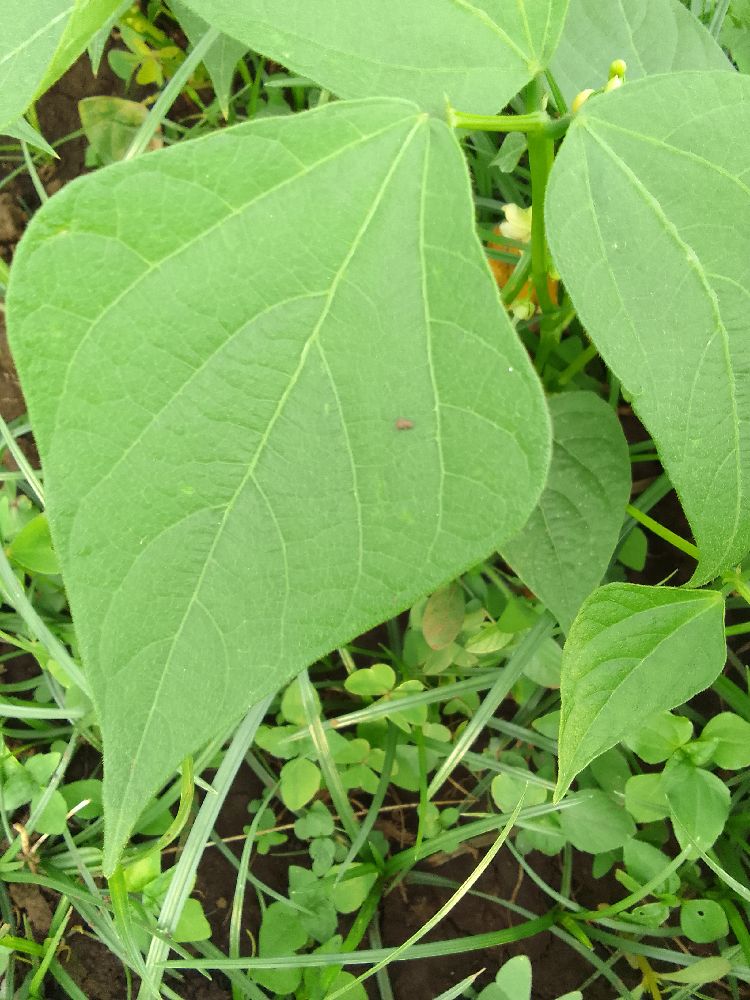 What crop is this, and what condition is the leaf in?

common bean, healthy
